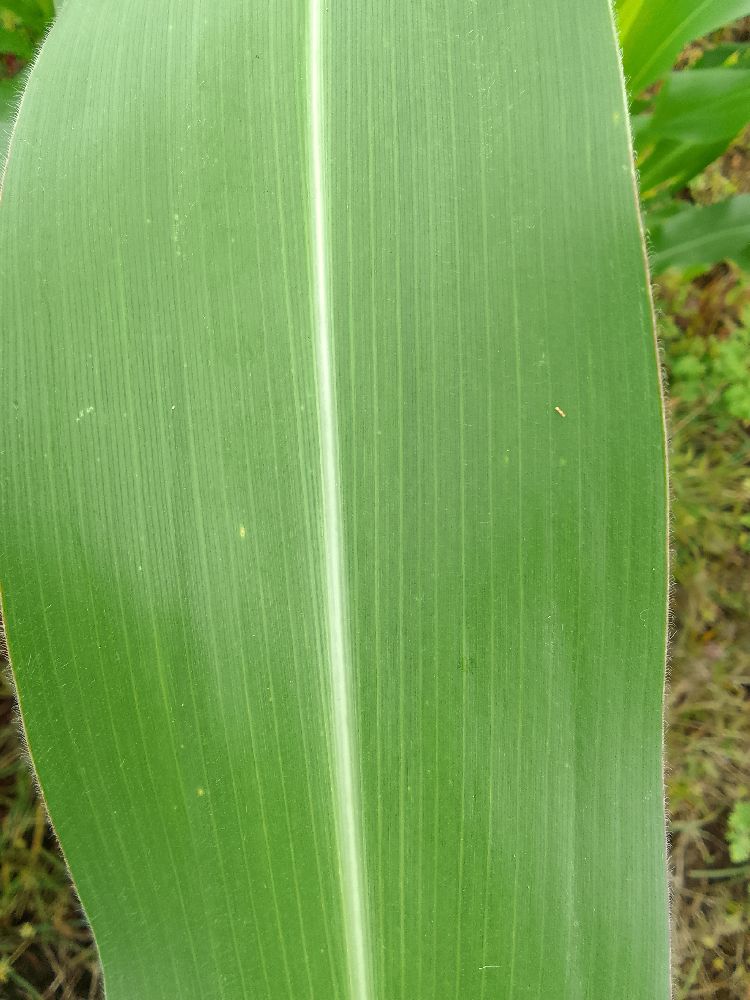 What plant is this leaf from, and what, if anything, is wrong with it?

maize, healthy
